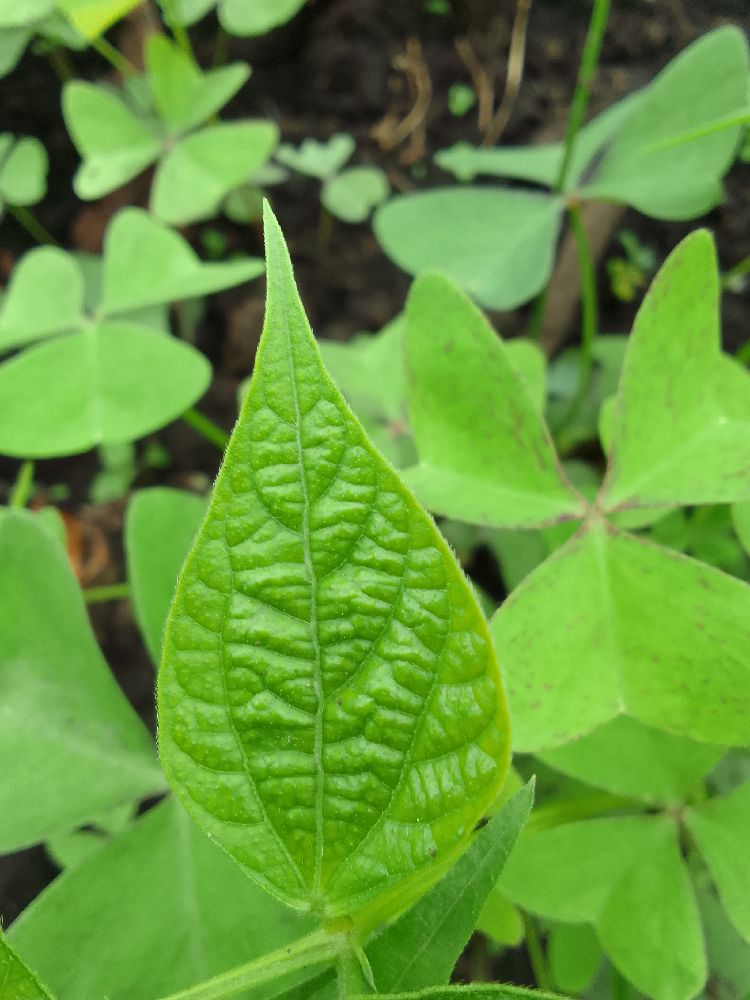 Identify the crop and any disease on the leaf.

common bean, healthy
